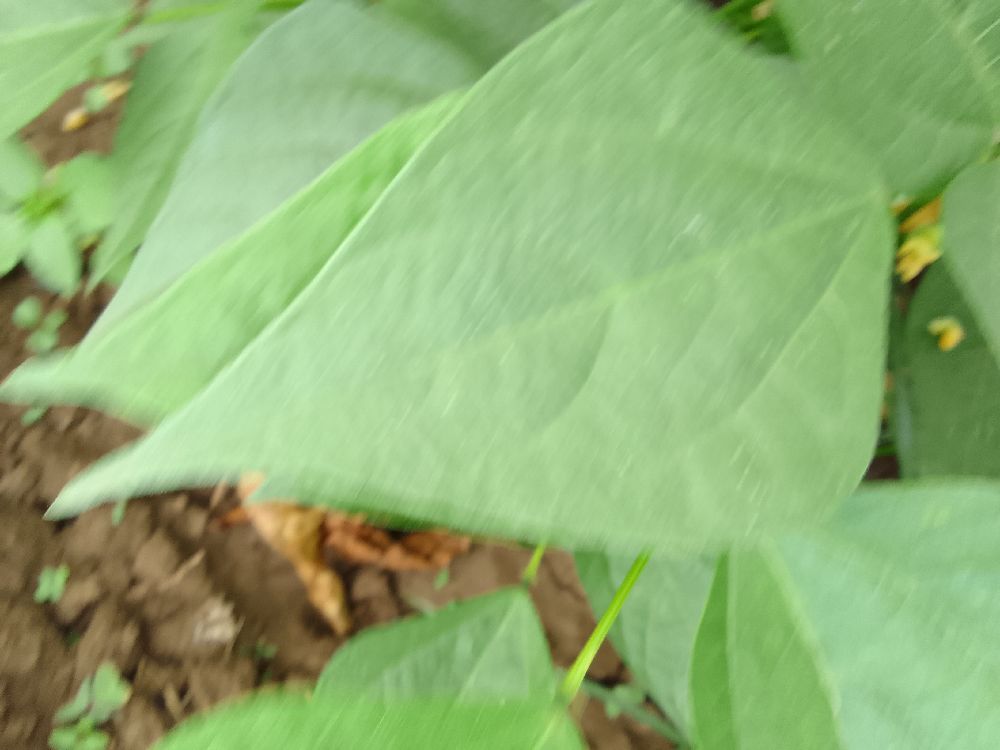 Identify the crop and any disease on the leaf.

common bean, healthy
